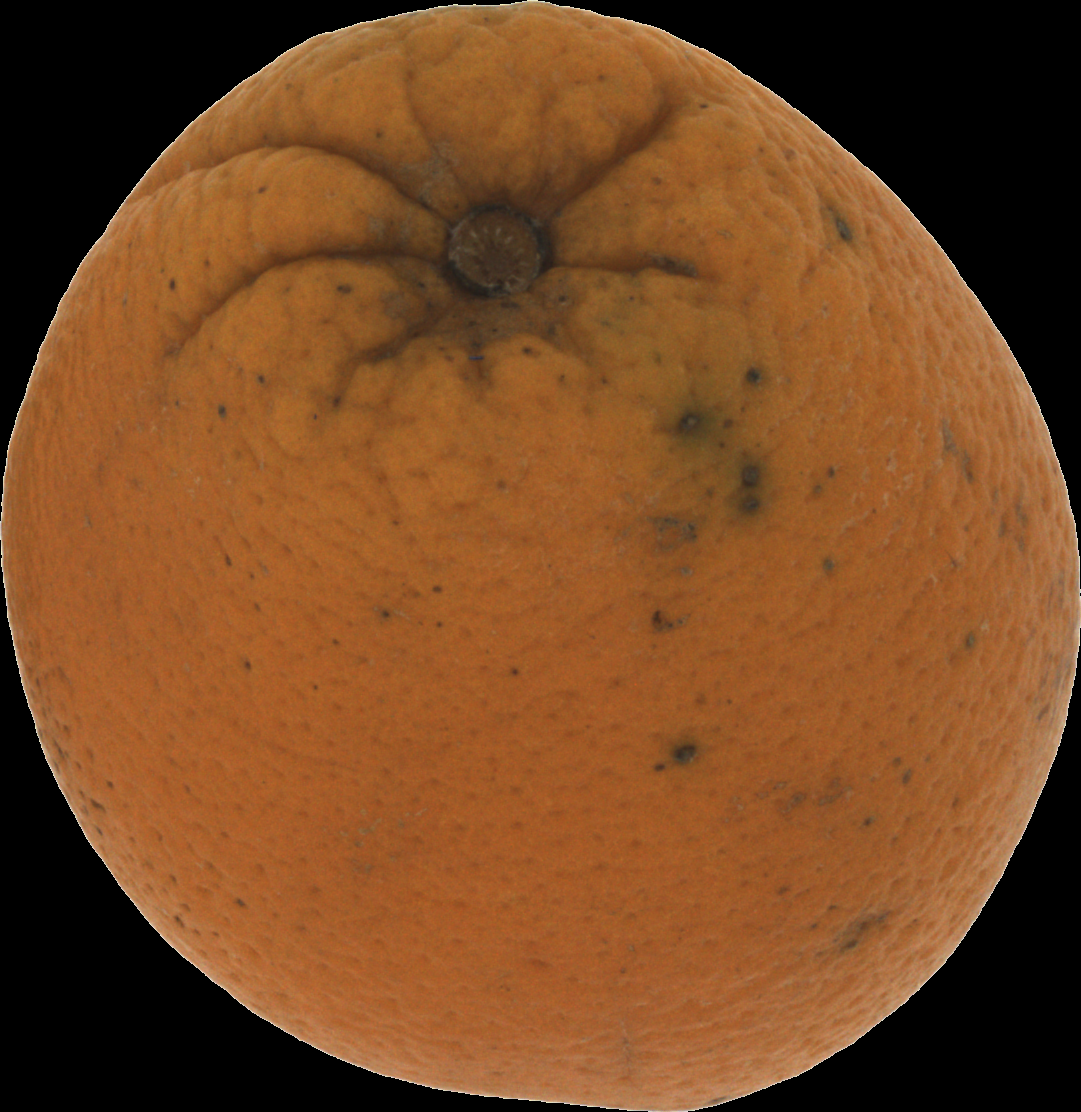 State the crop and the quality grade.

orange, bad
